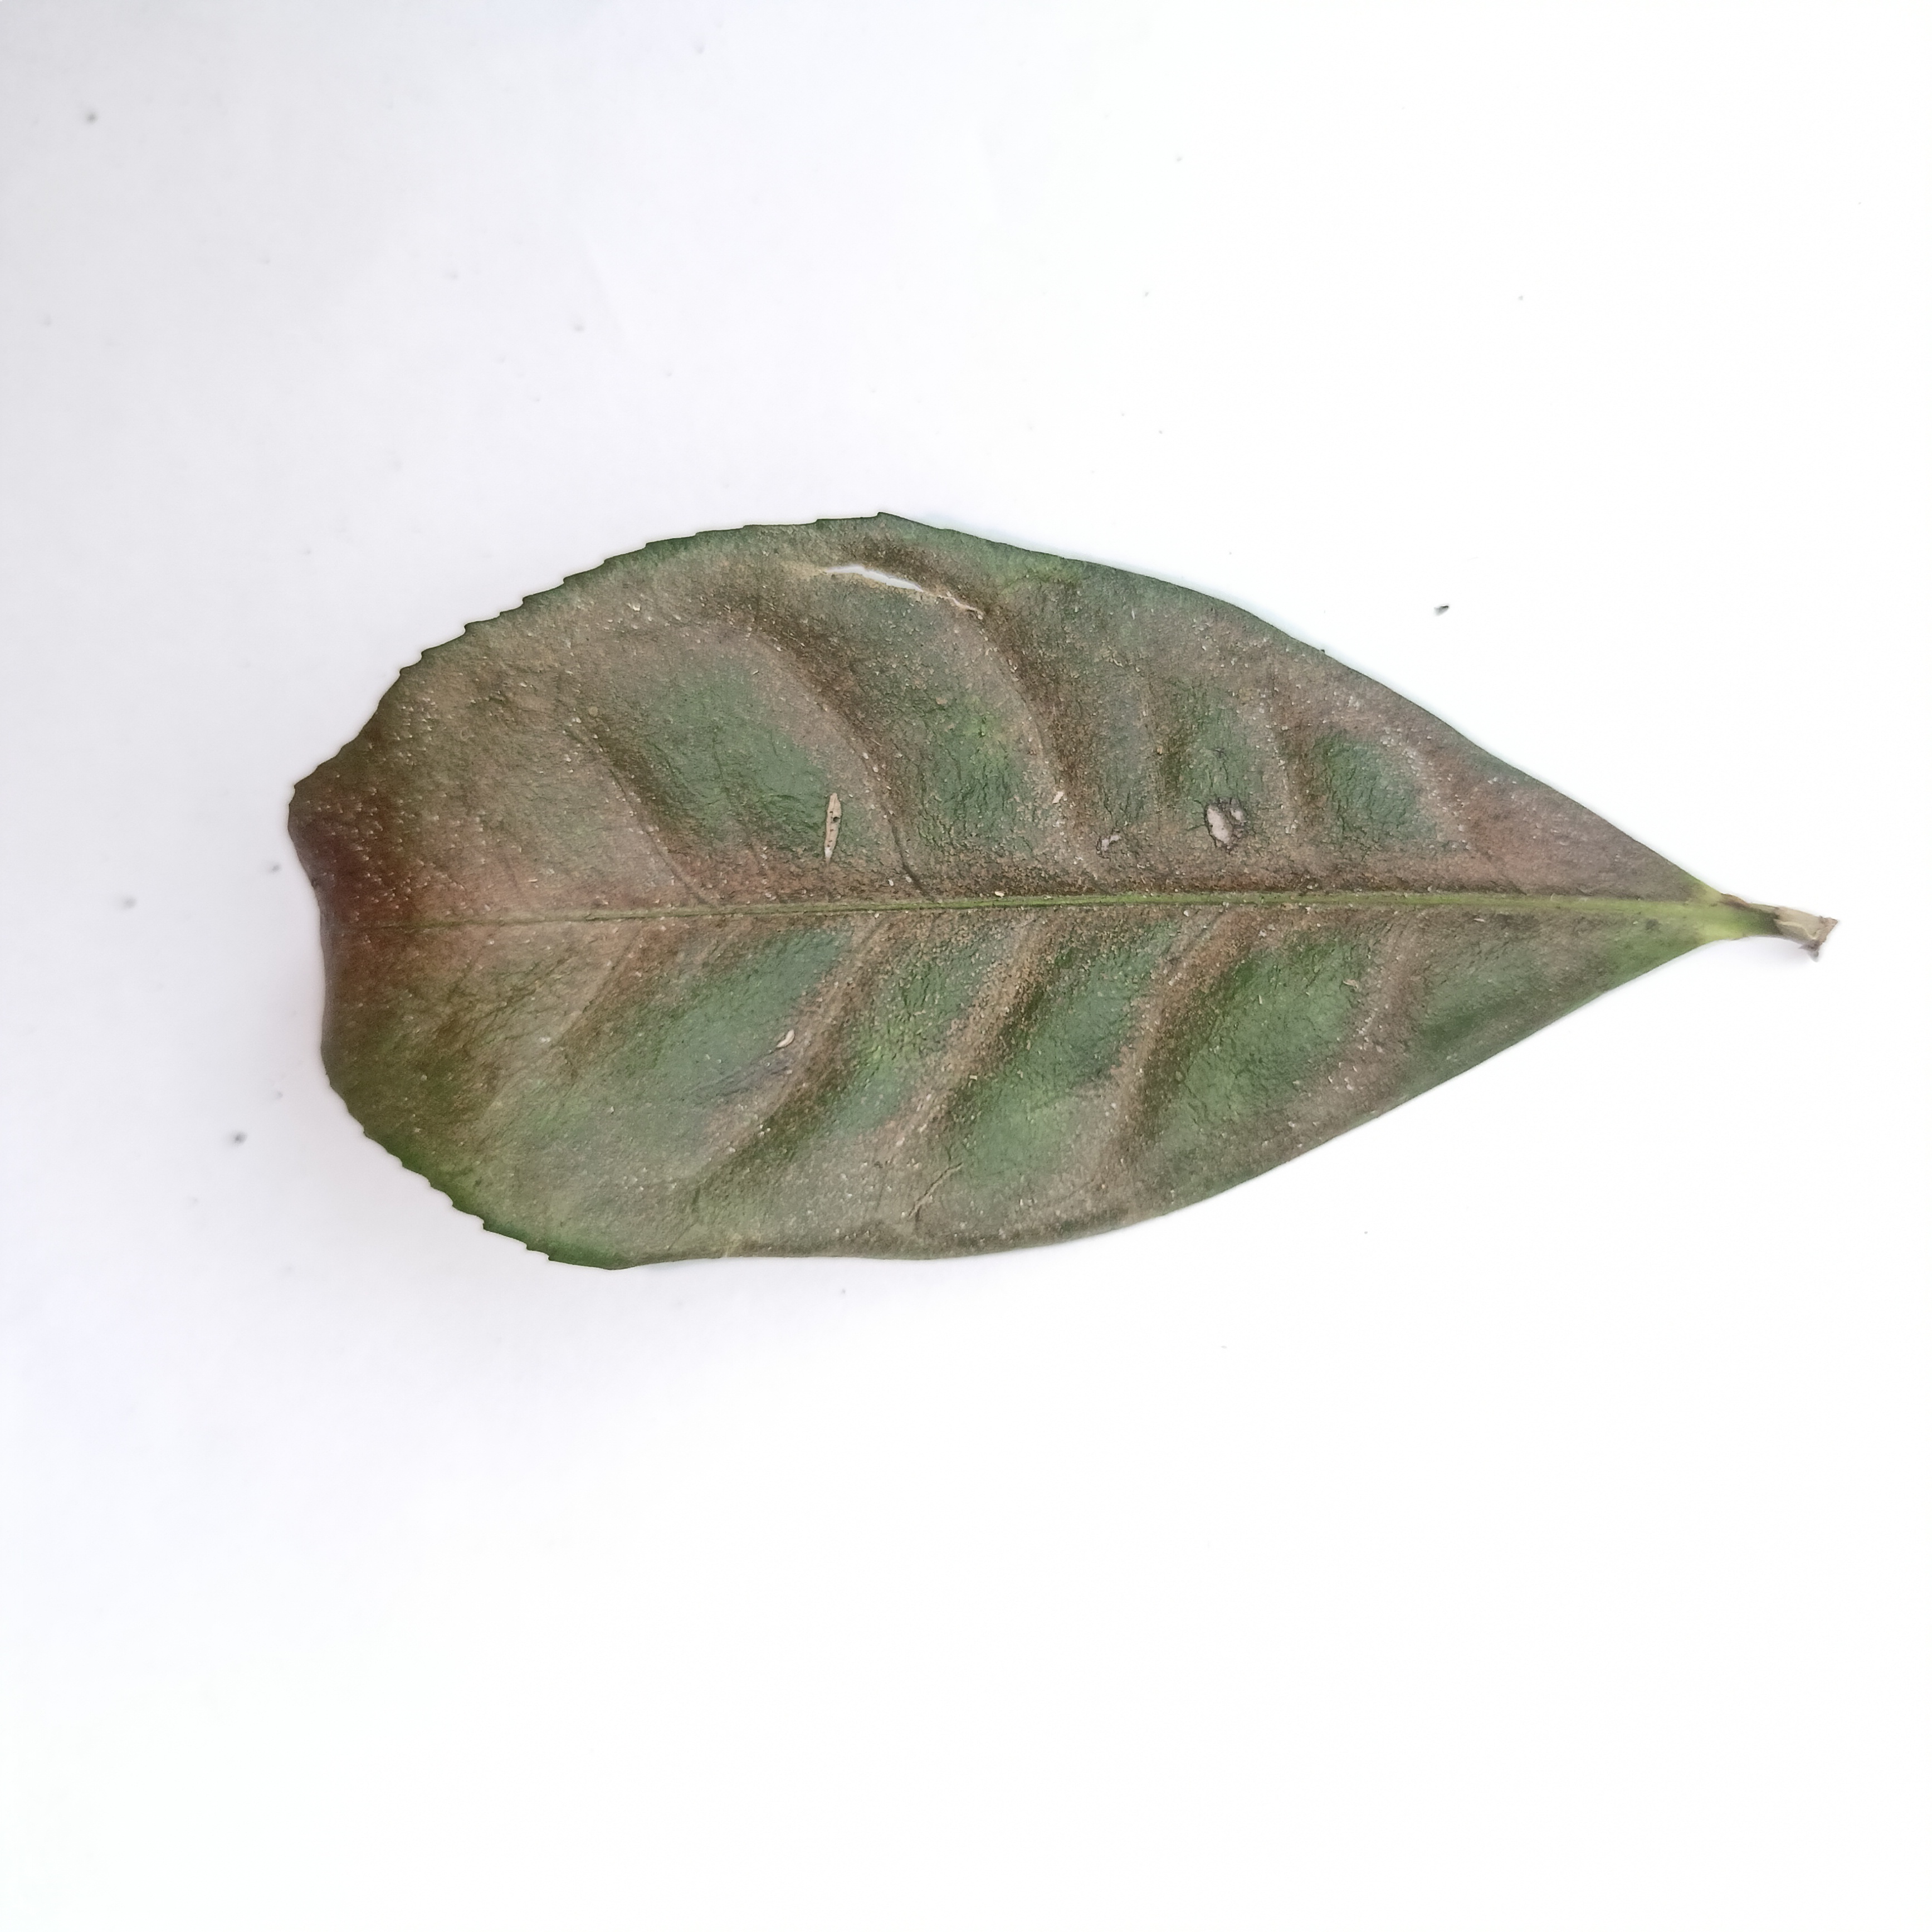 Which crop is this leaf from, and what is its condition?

tea, red rust
